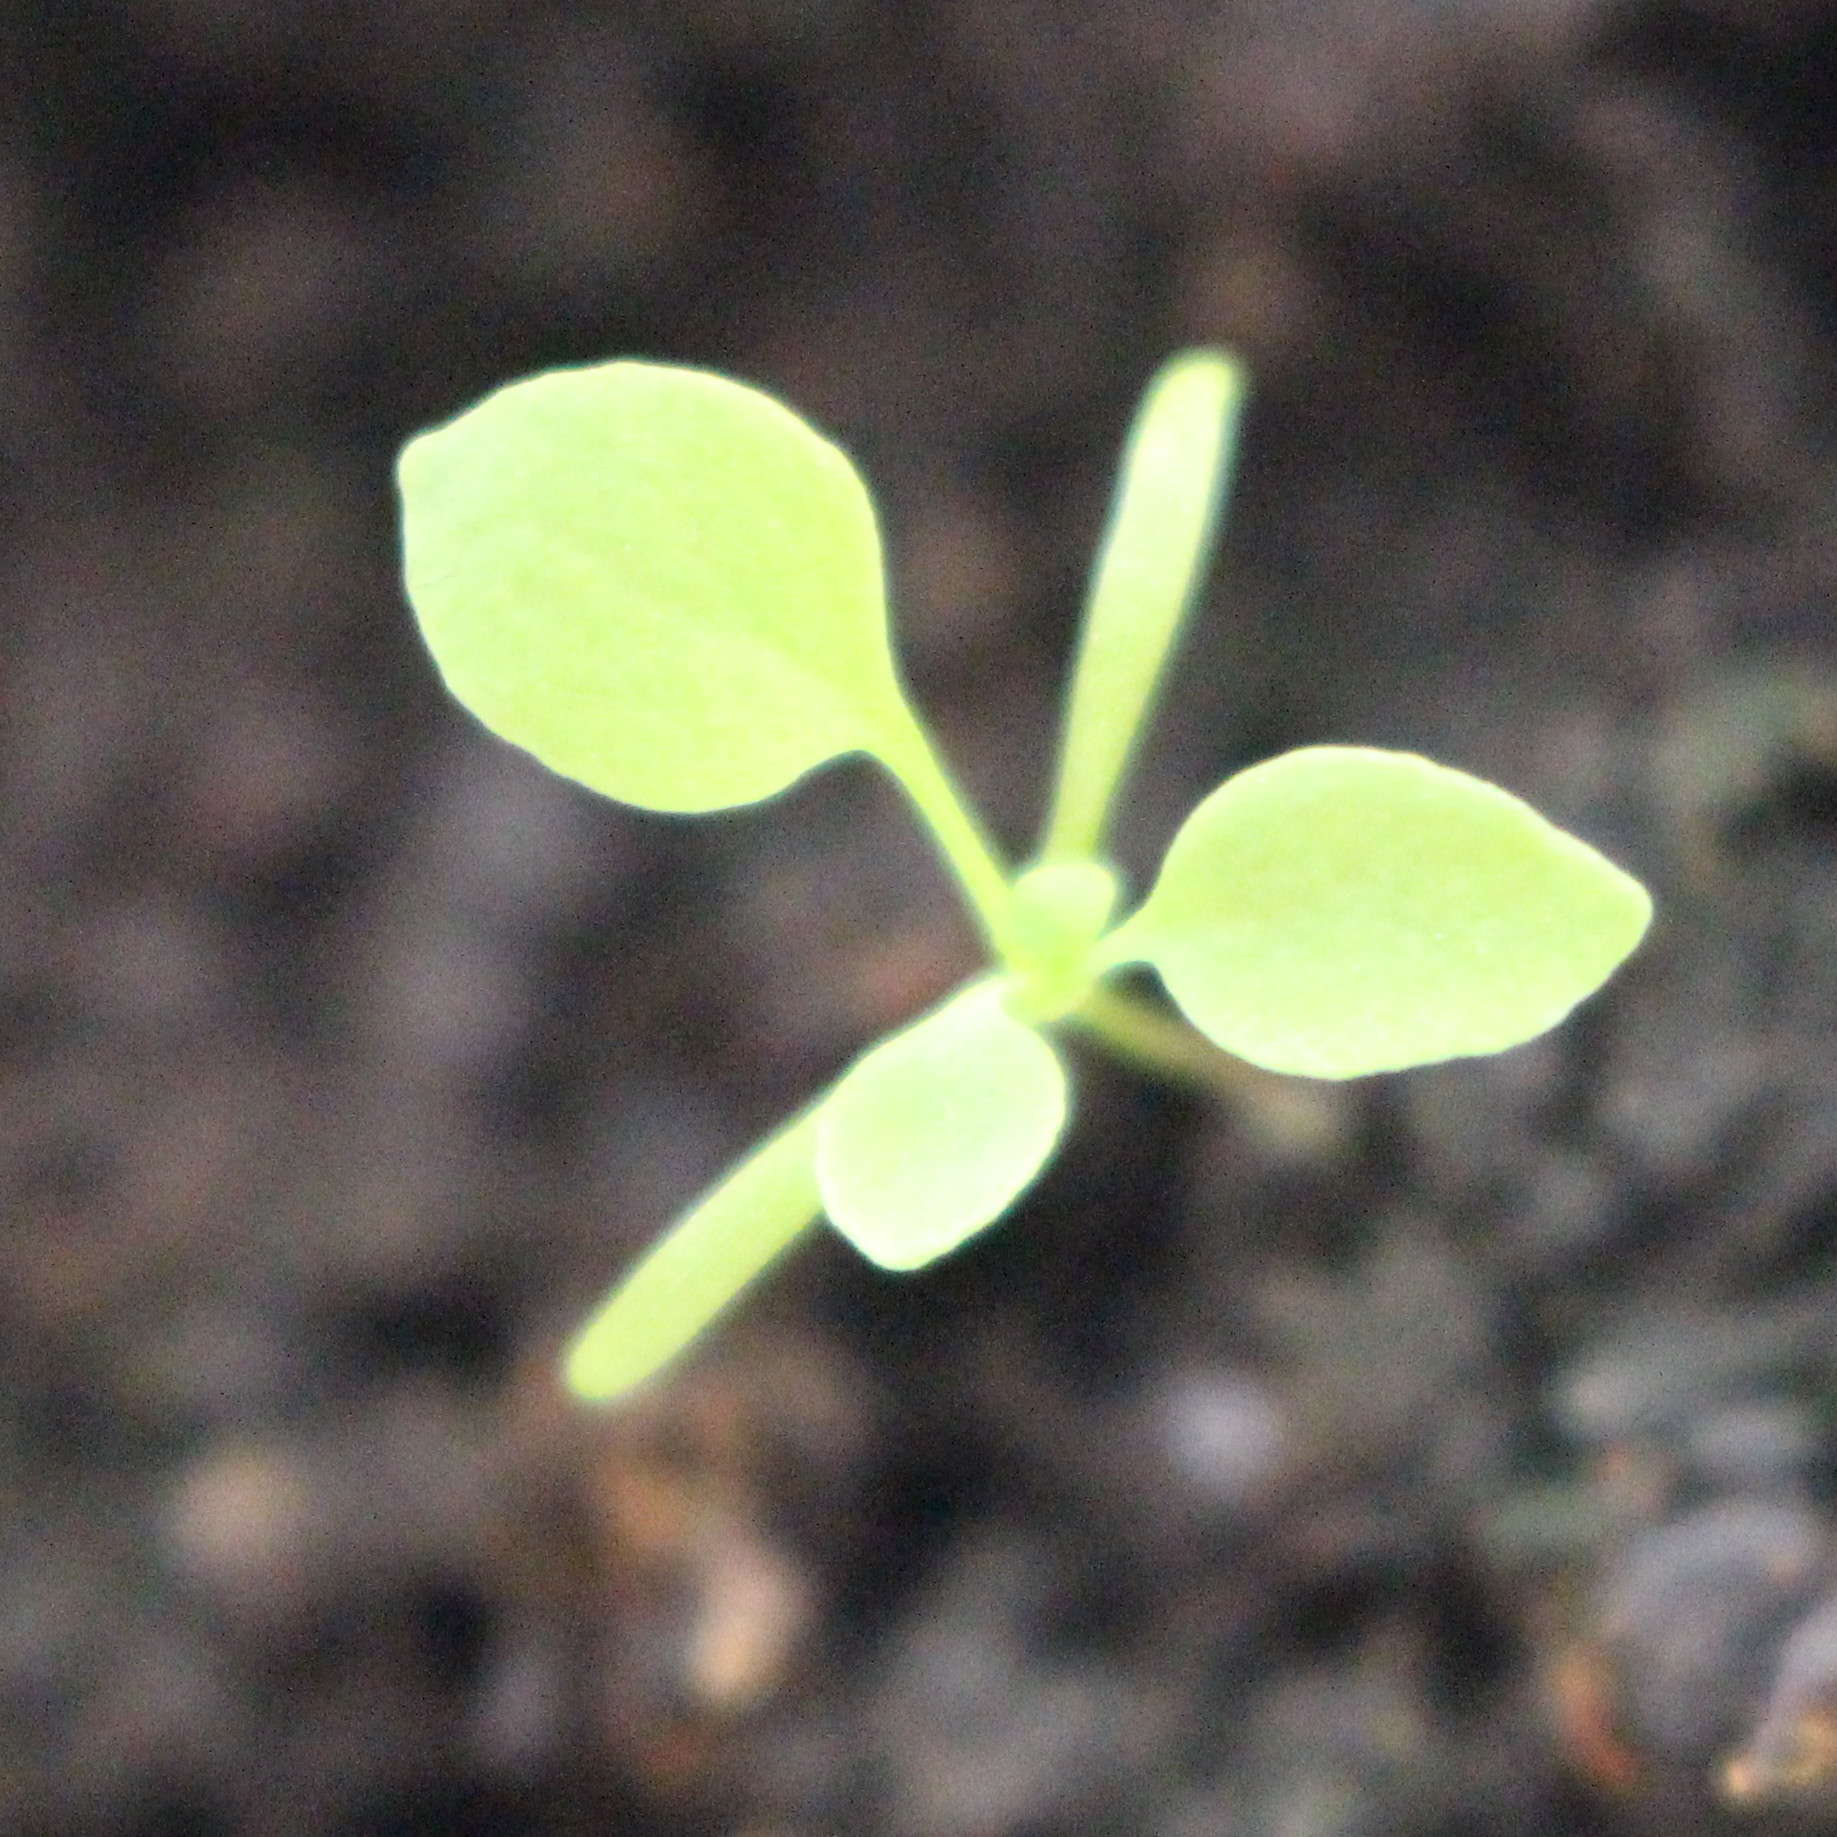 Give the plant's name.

Papaver rhoeas
